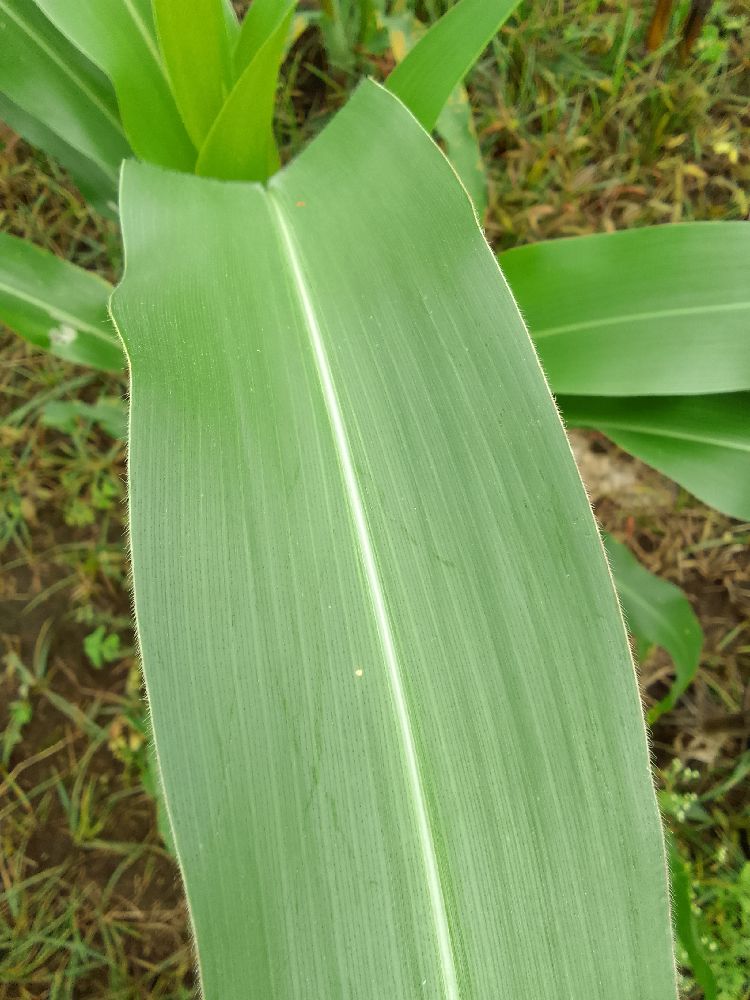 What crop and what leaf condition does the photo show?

maize, healthy
